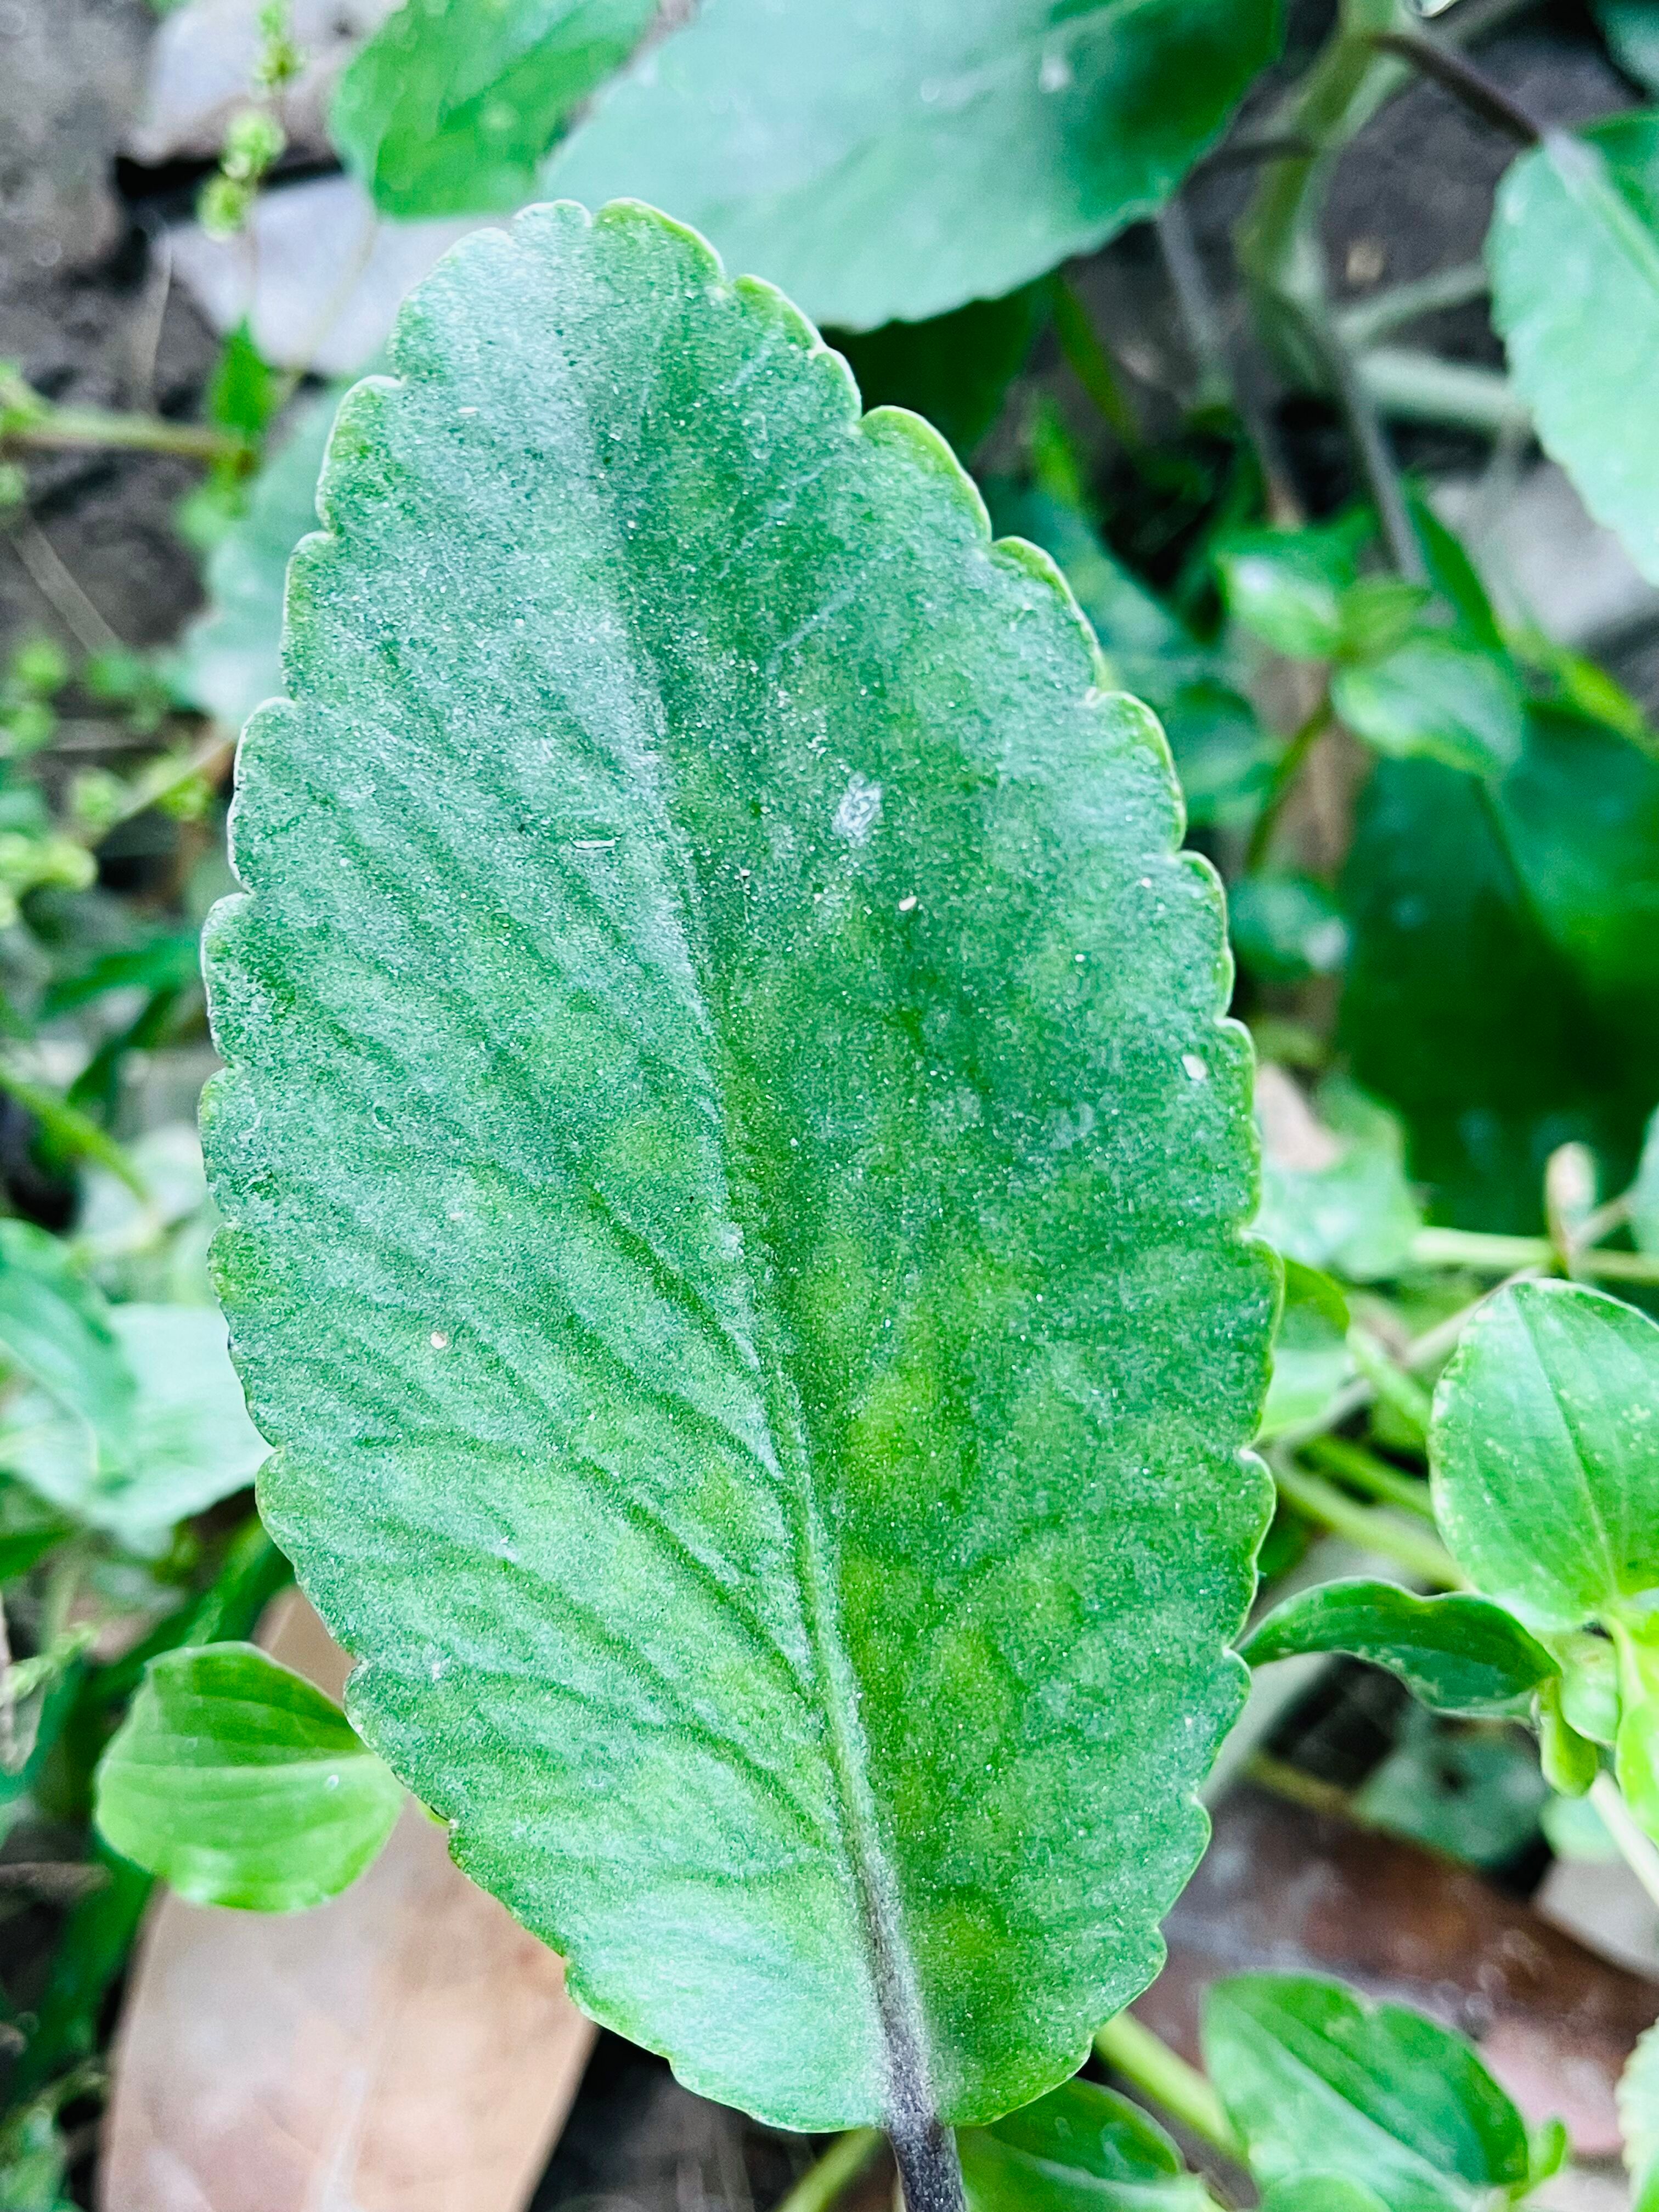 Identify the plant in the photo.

pathorkuci
